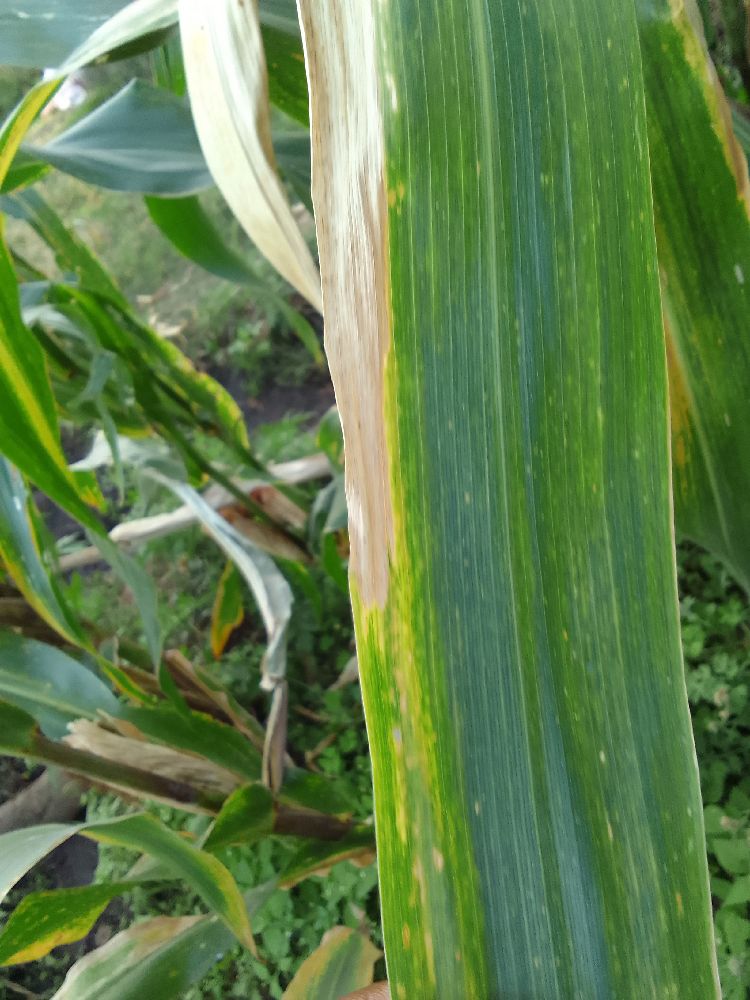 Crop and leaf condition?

maize, maize lethal necrosis
